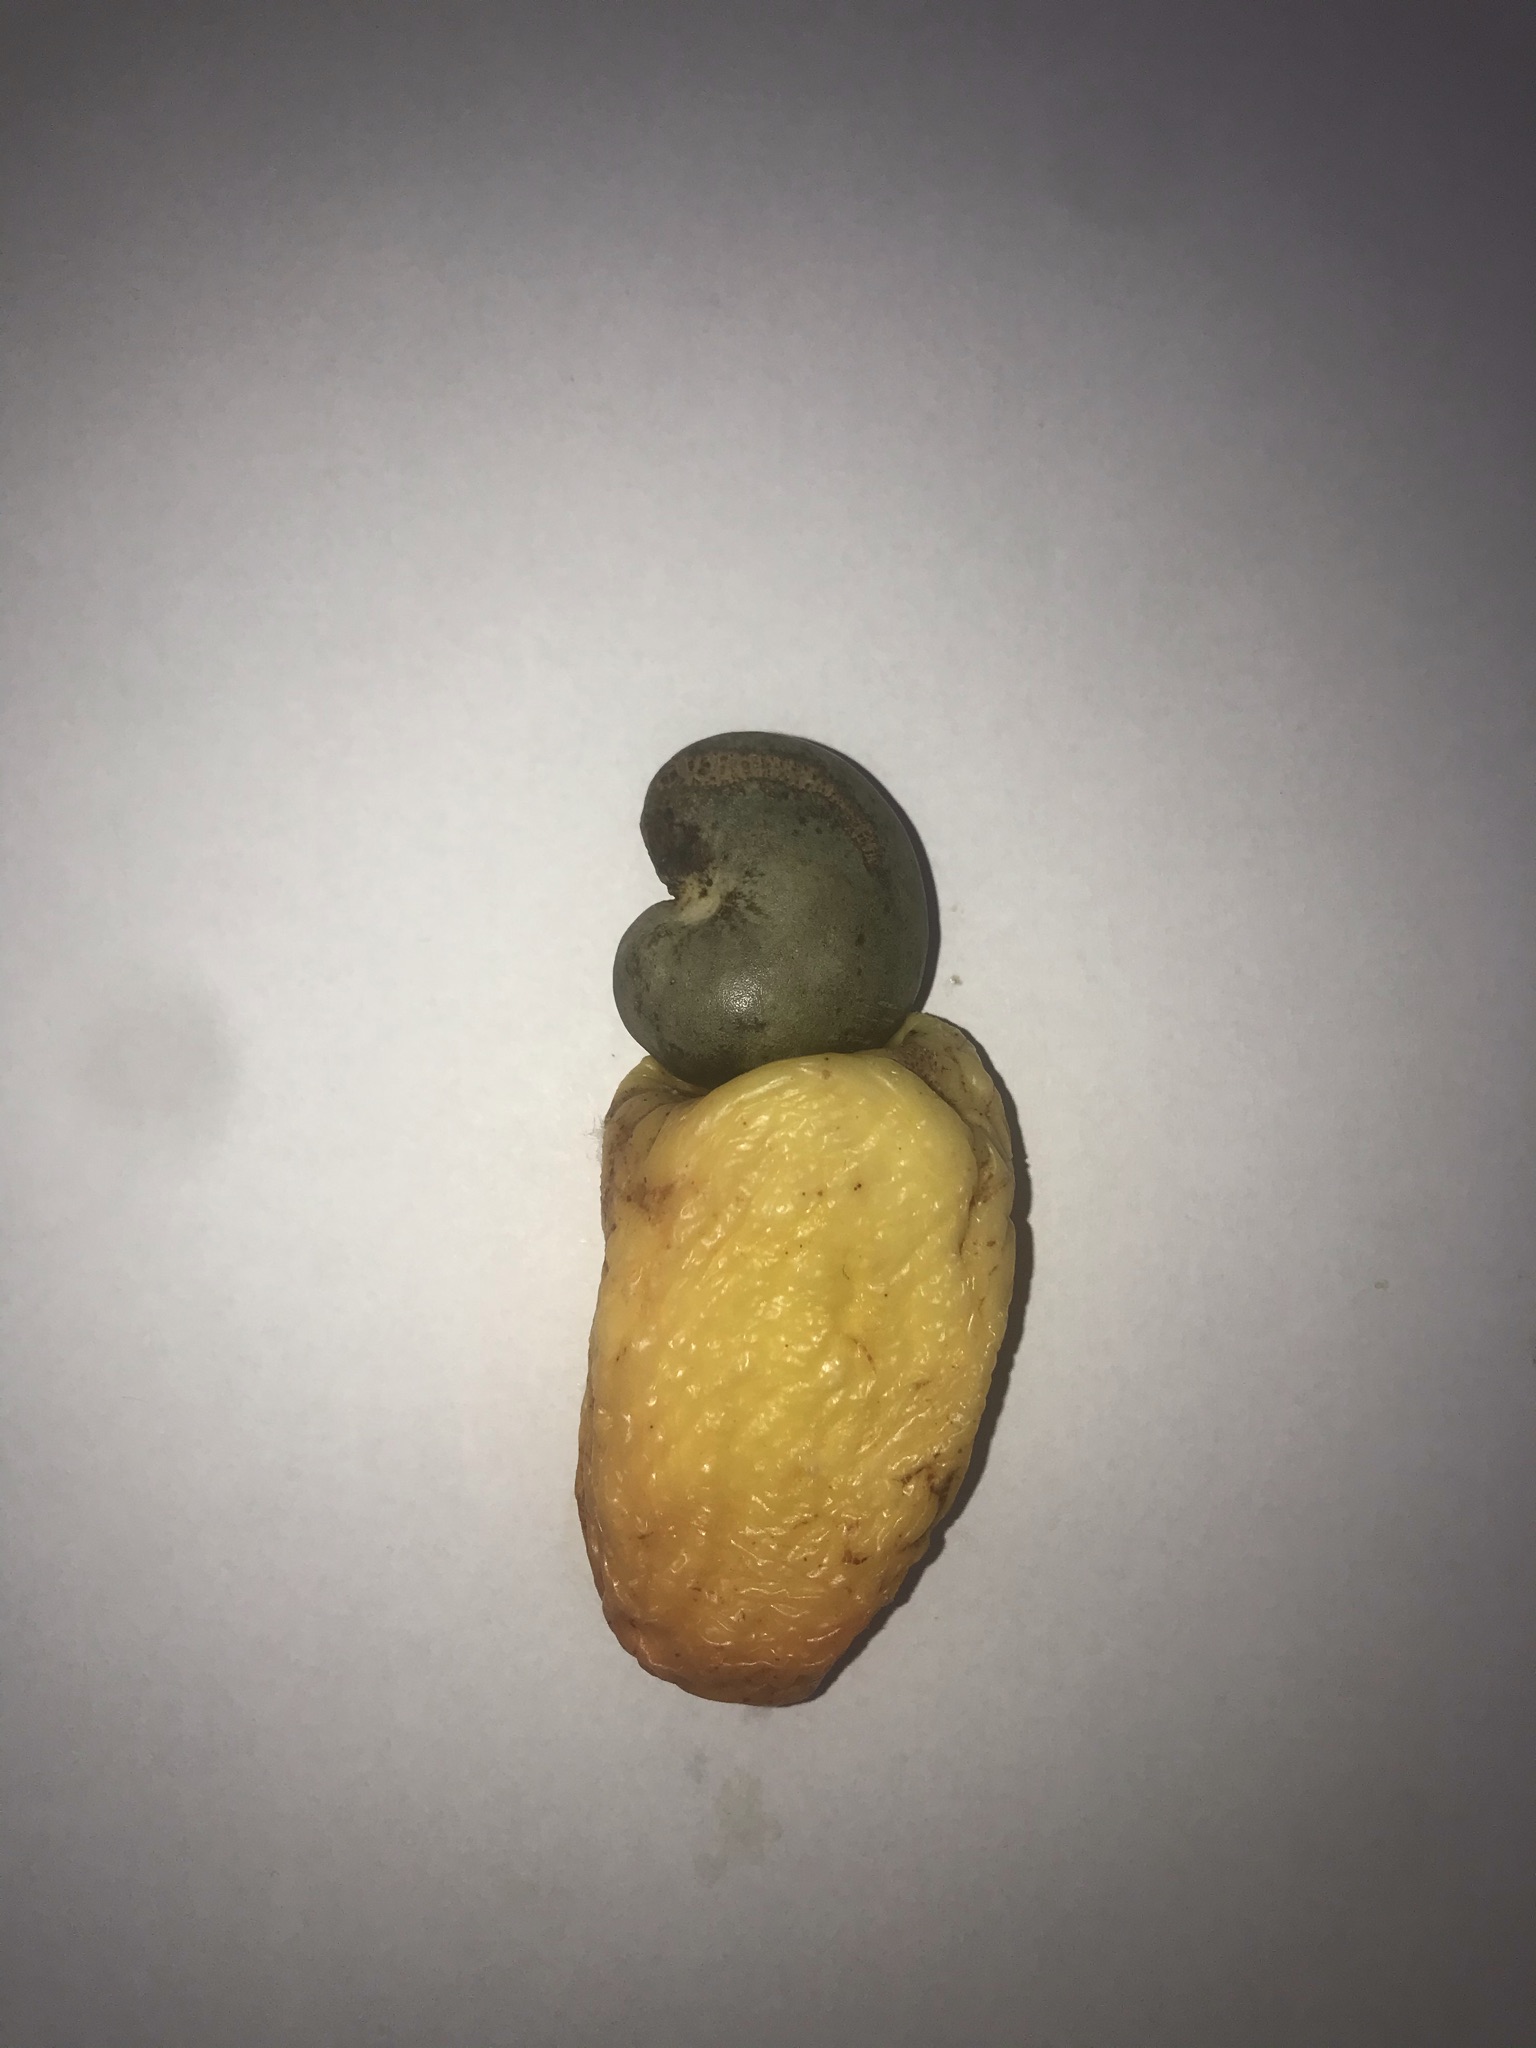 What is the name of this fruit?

caju amarelo
